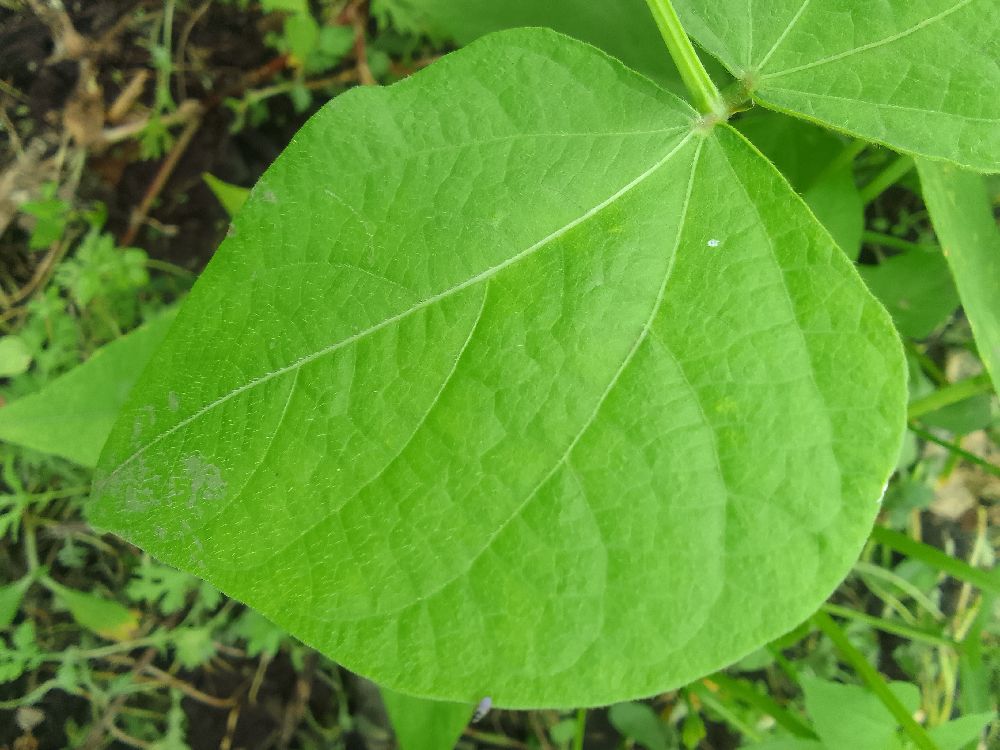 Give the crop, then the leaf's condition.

common bean, healthy
